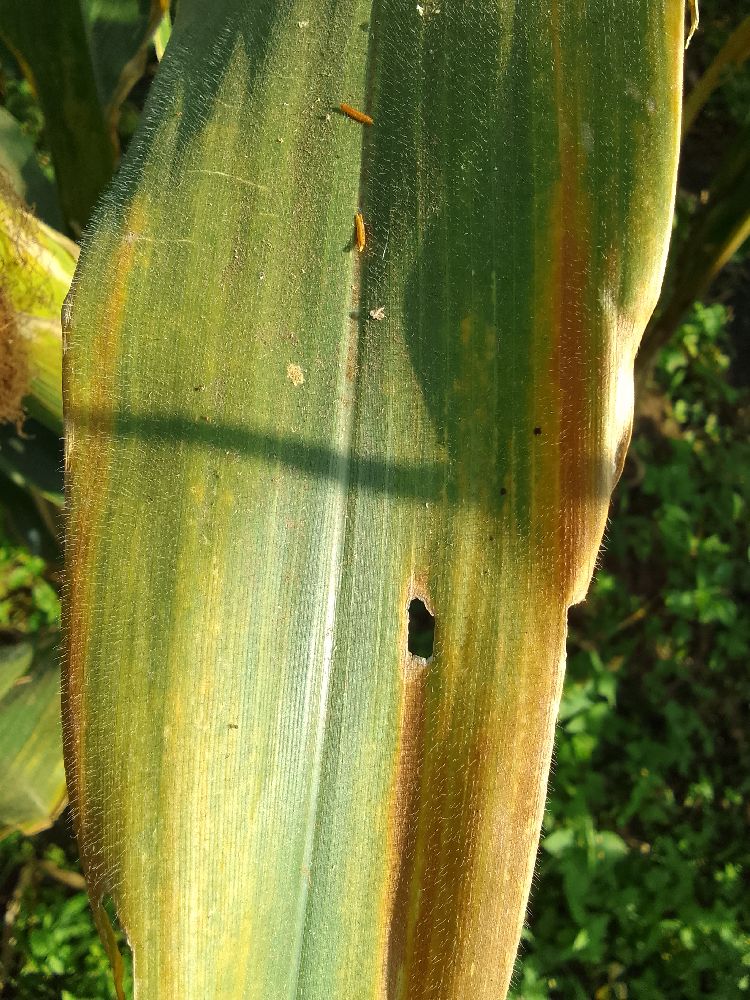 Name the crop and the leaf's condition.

maize, maize lethal necrosis
